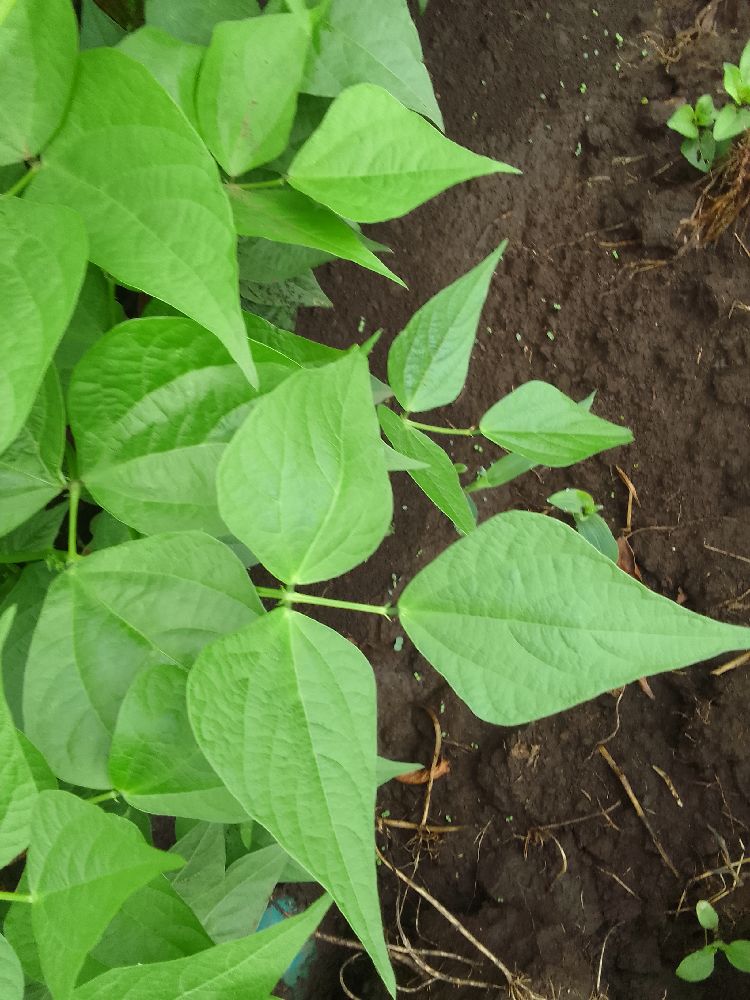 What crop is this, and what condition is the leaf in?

common bean, healthy
